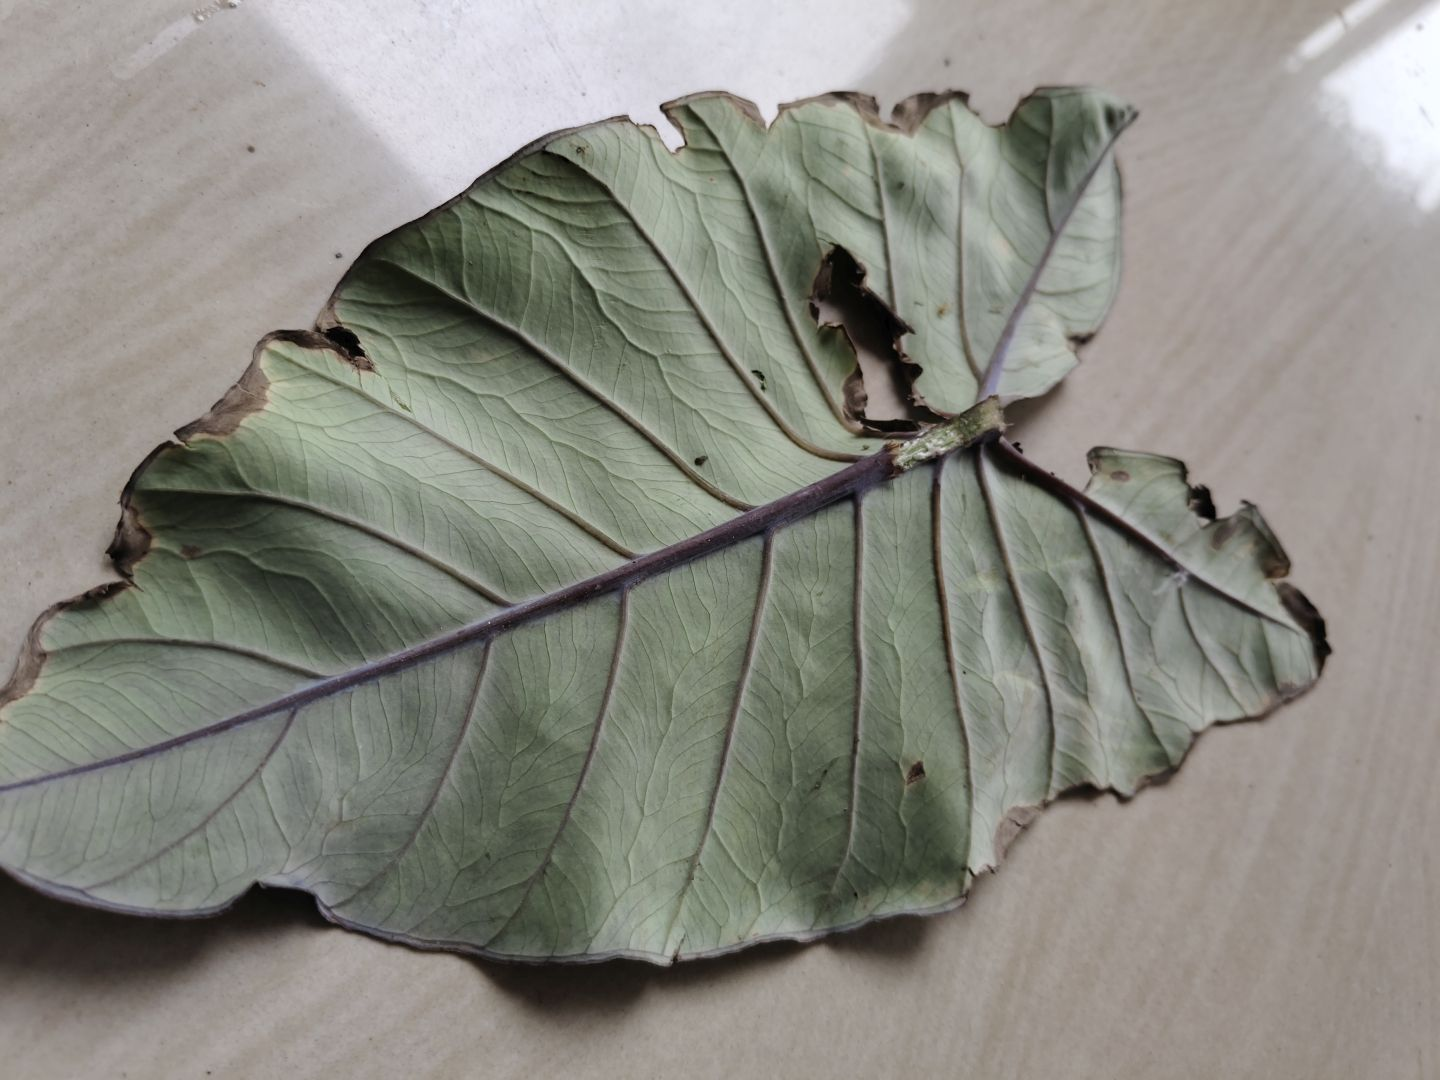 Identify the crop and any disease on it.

taro, leaf blight
